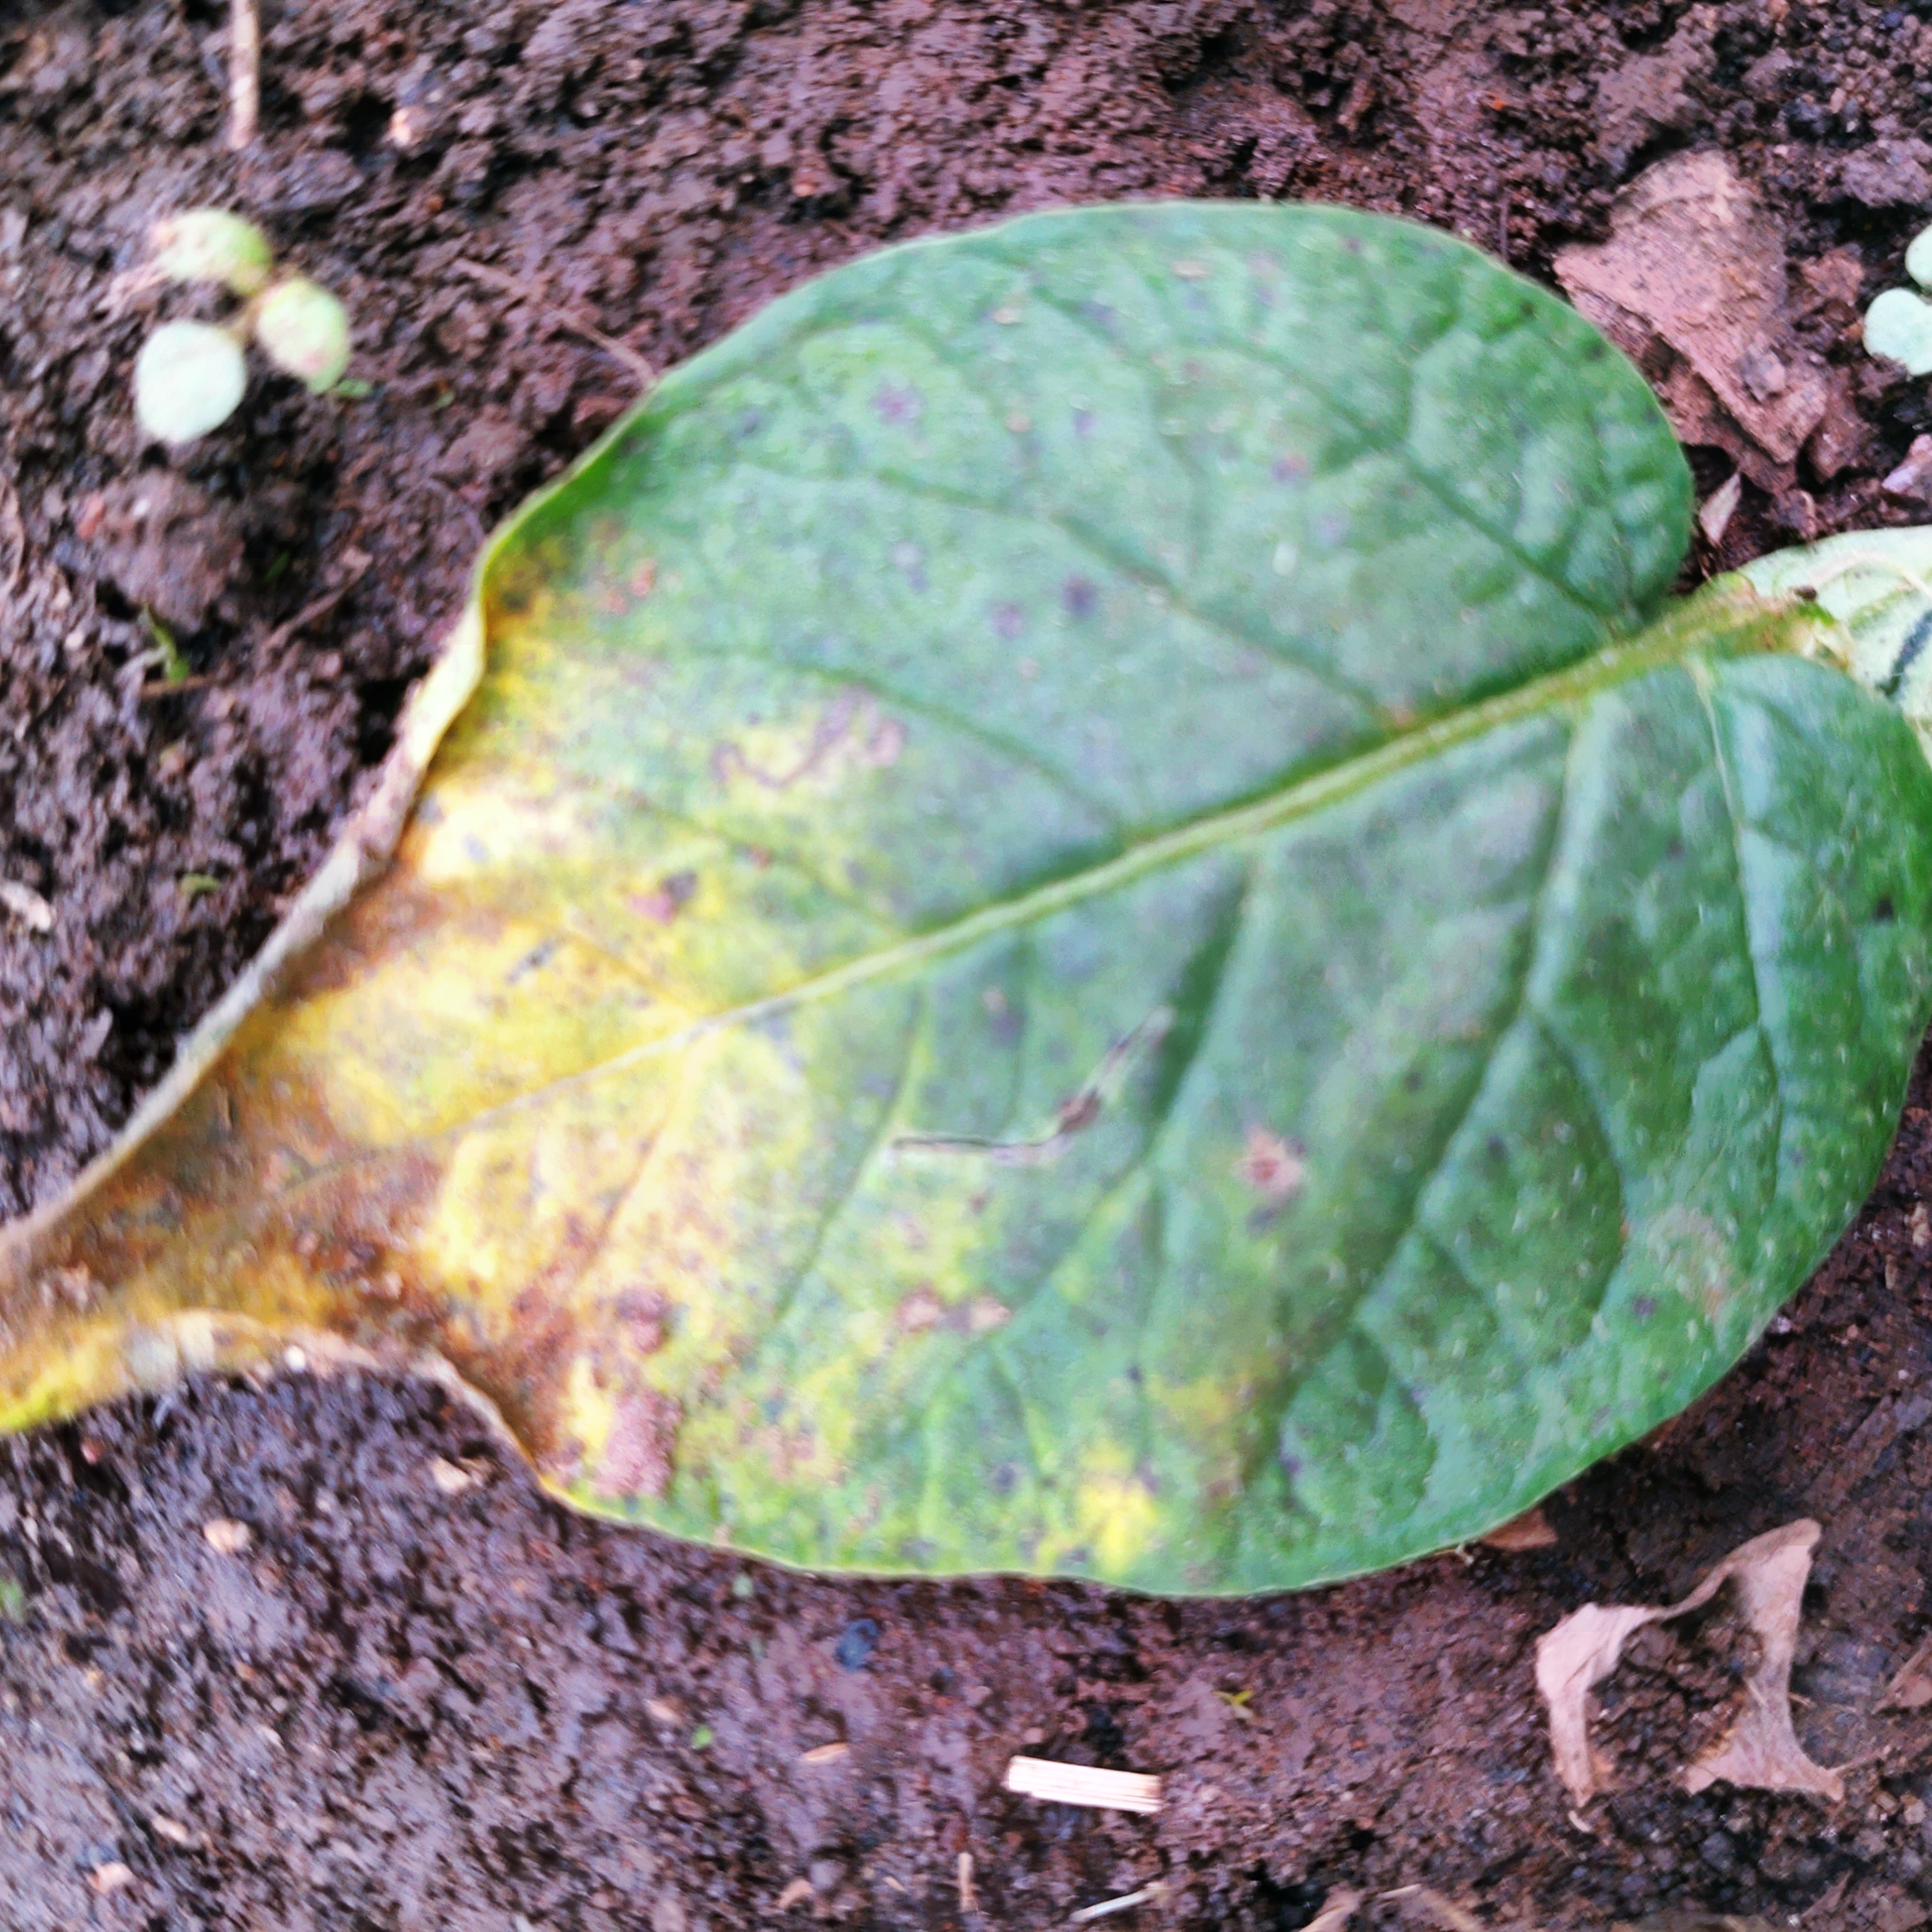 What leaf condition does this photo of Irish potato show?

late blight
